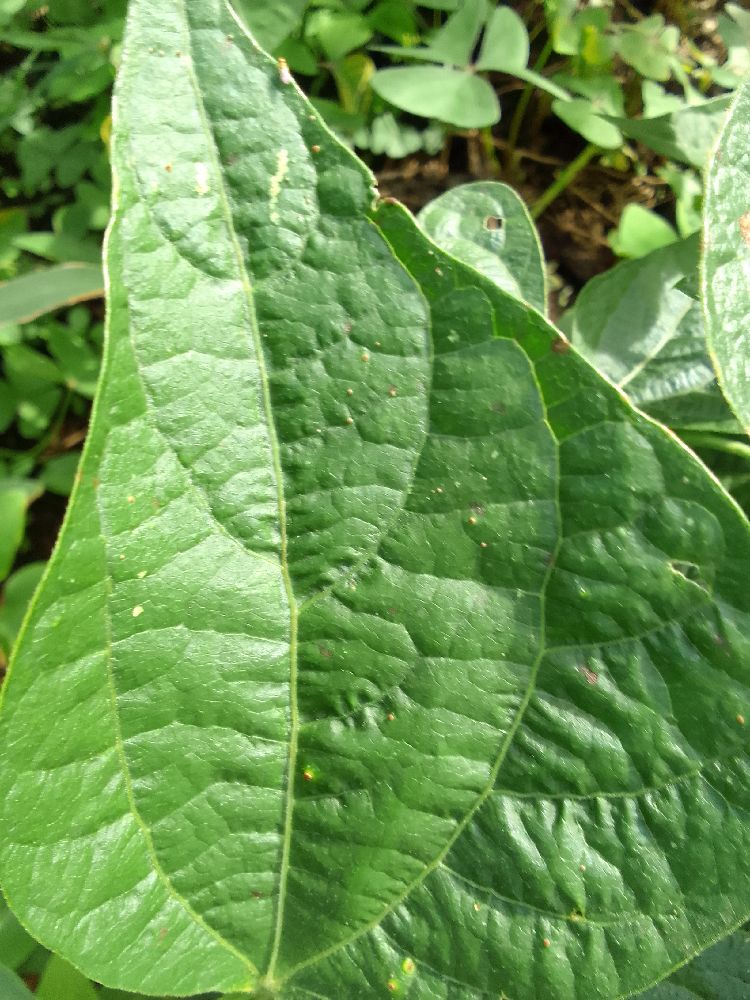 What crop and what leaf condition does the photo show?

common bean, healthy
